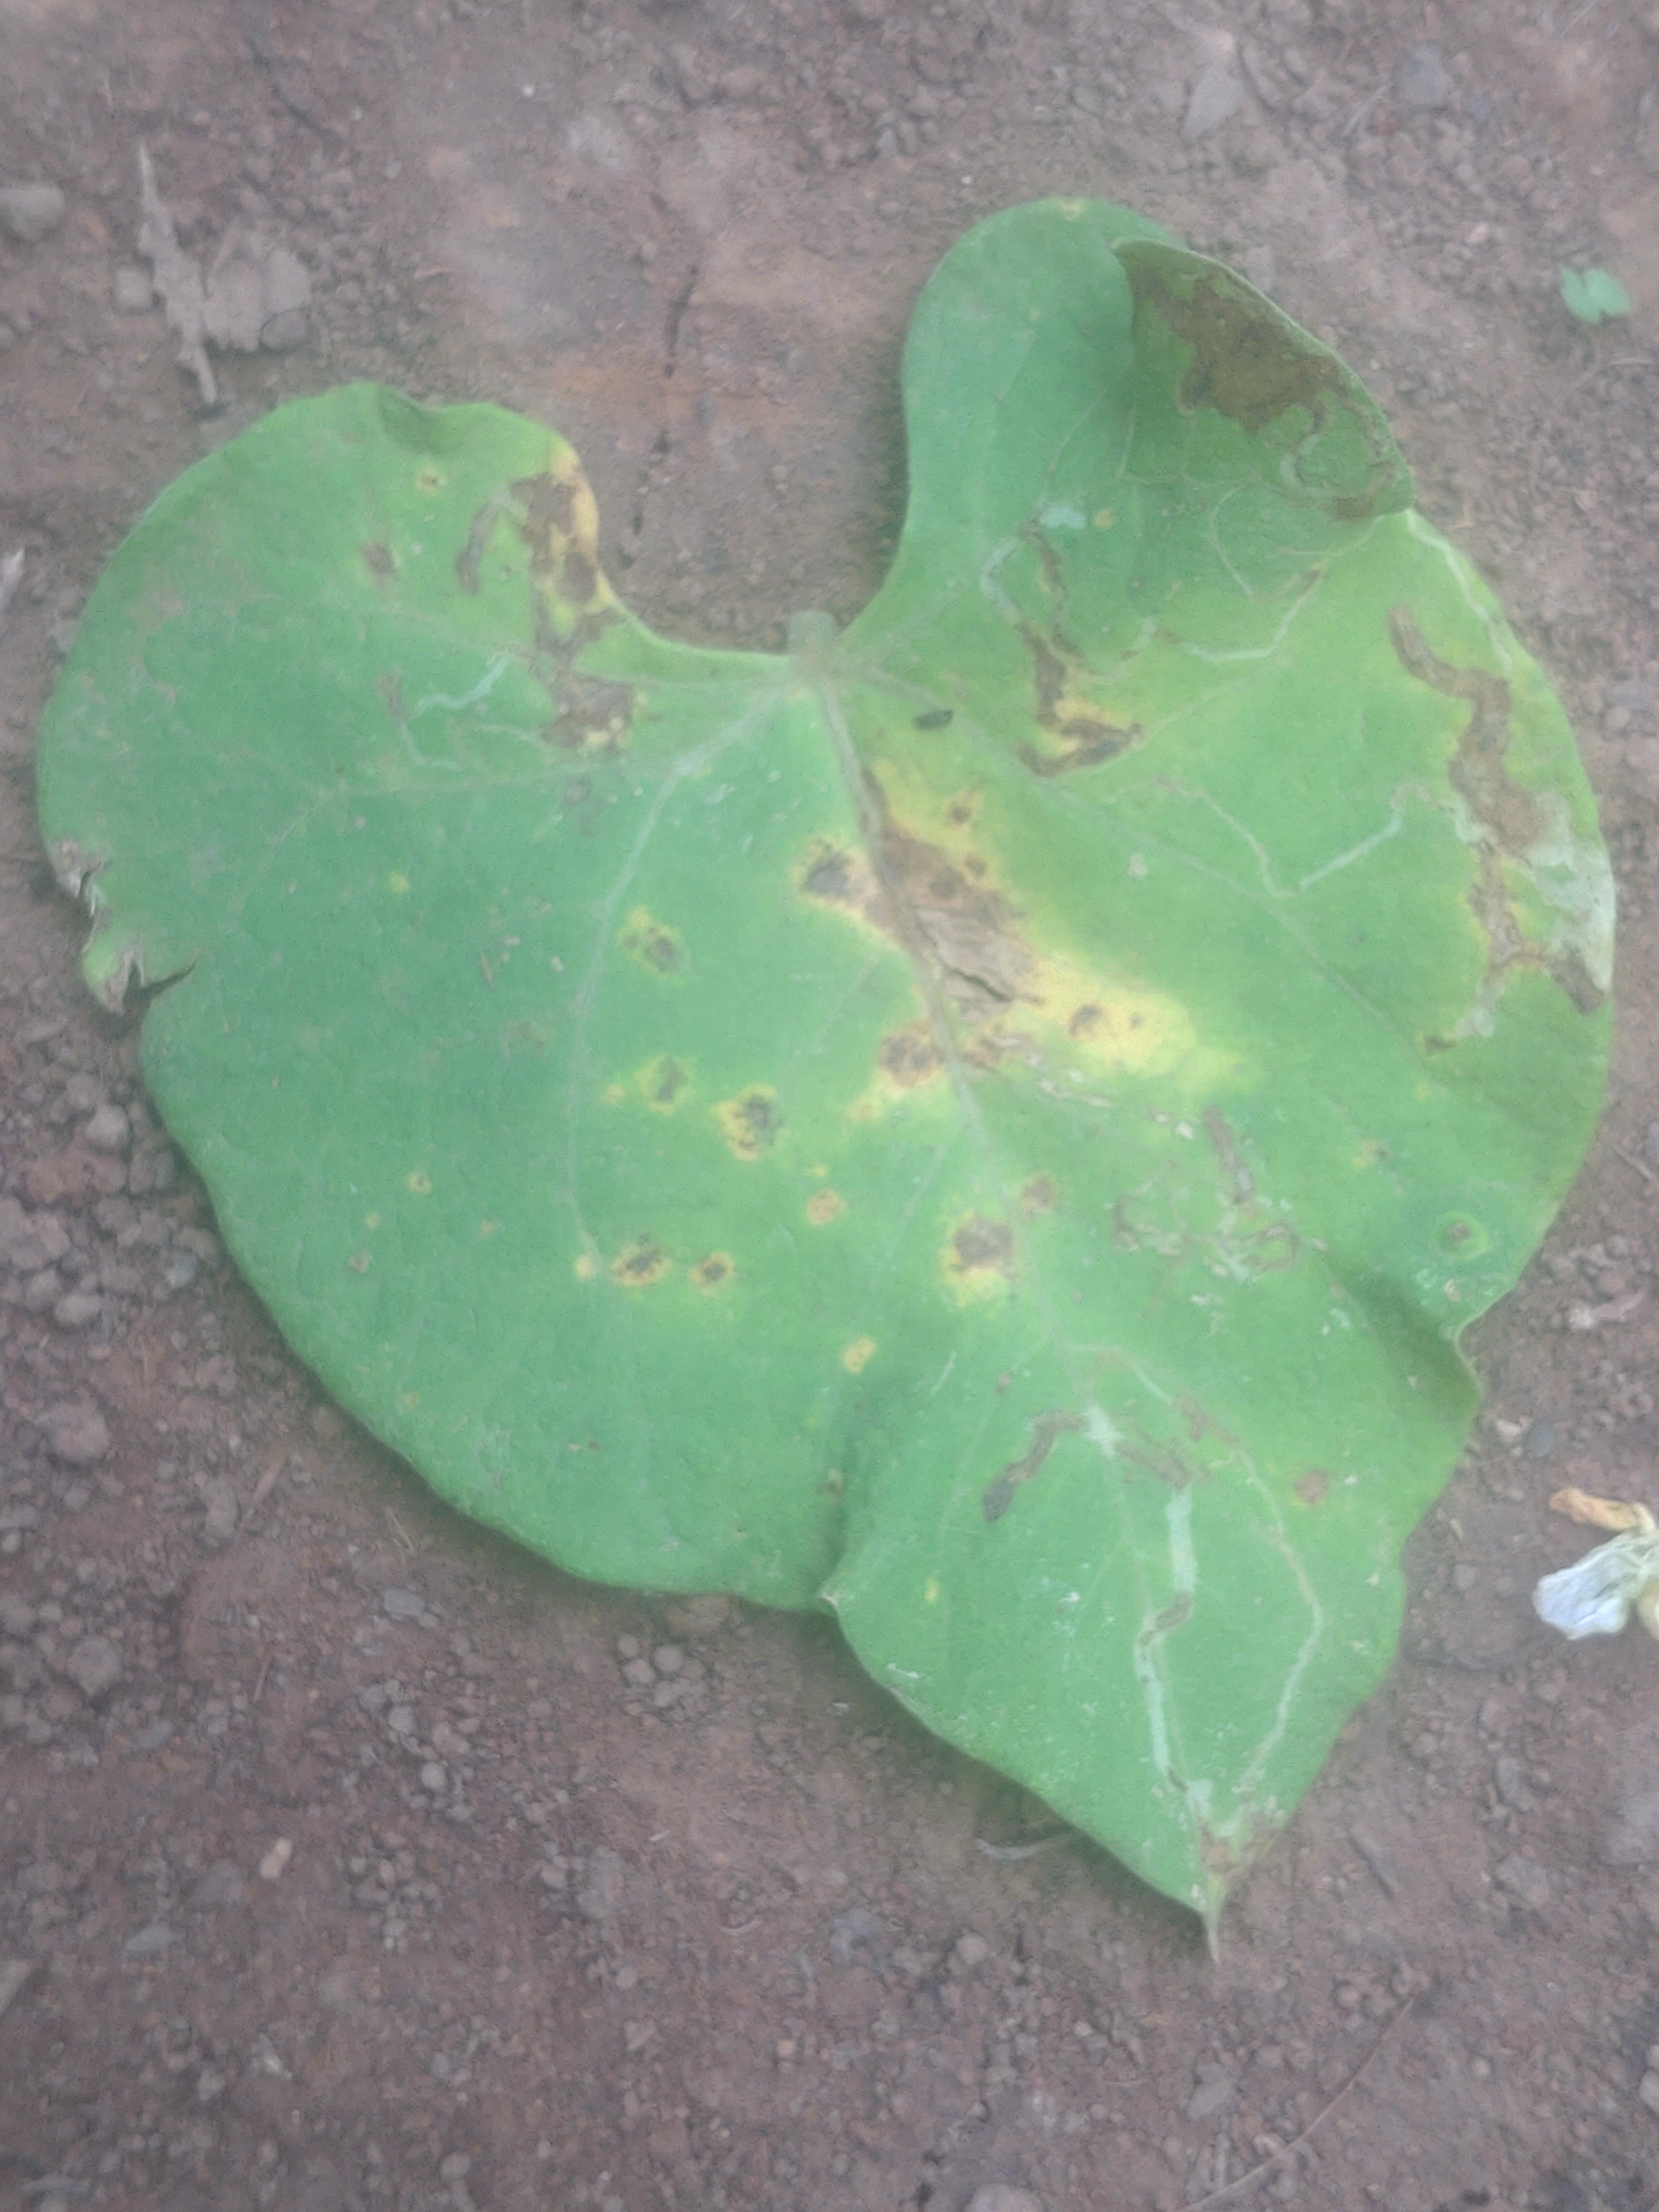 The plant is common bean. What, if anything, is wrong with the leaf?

rust
